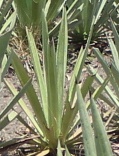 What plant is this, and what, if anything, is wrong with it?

agave, small
